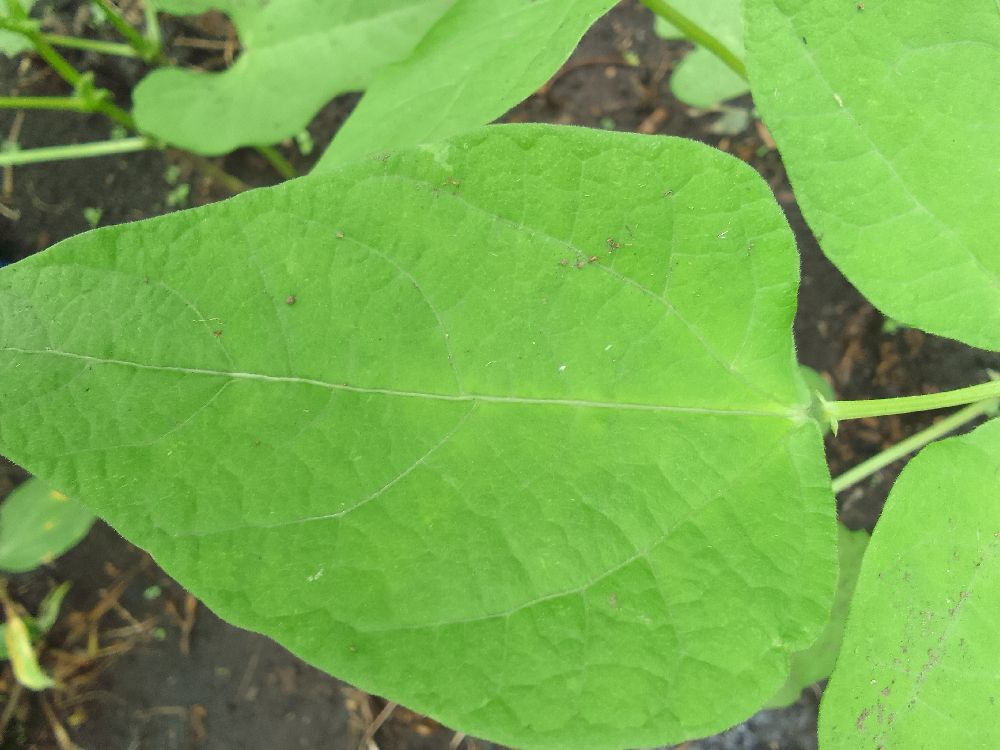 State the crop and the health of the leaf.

common bean, healthy
